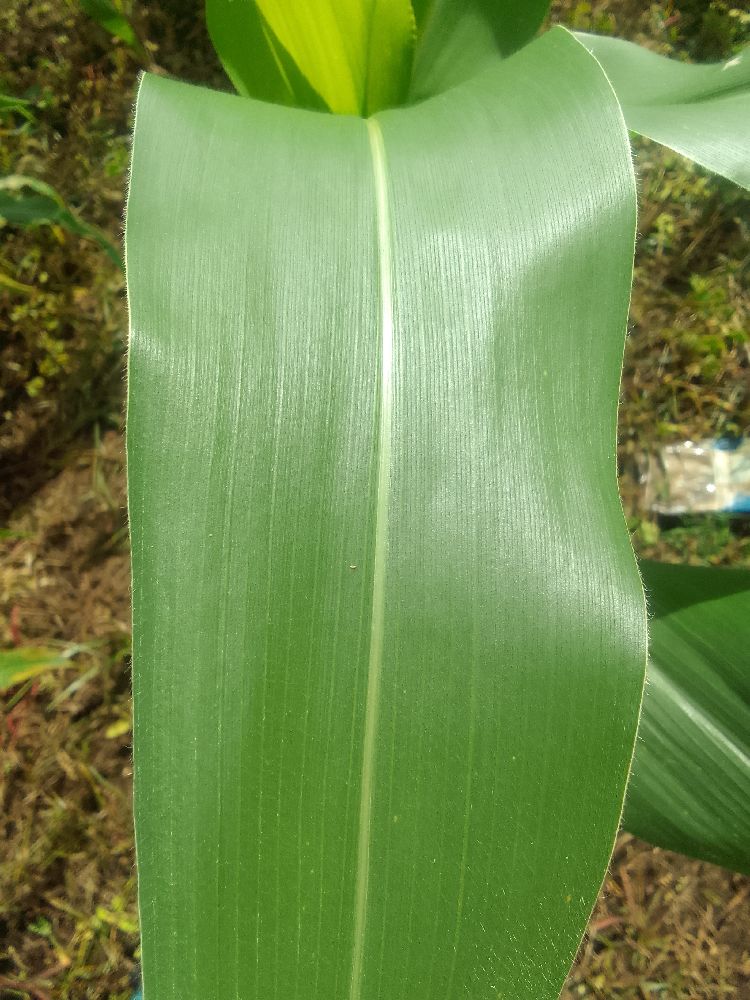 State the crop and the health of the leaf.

maize, healthy
